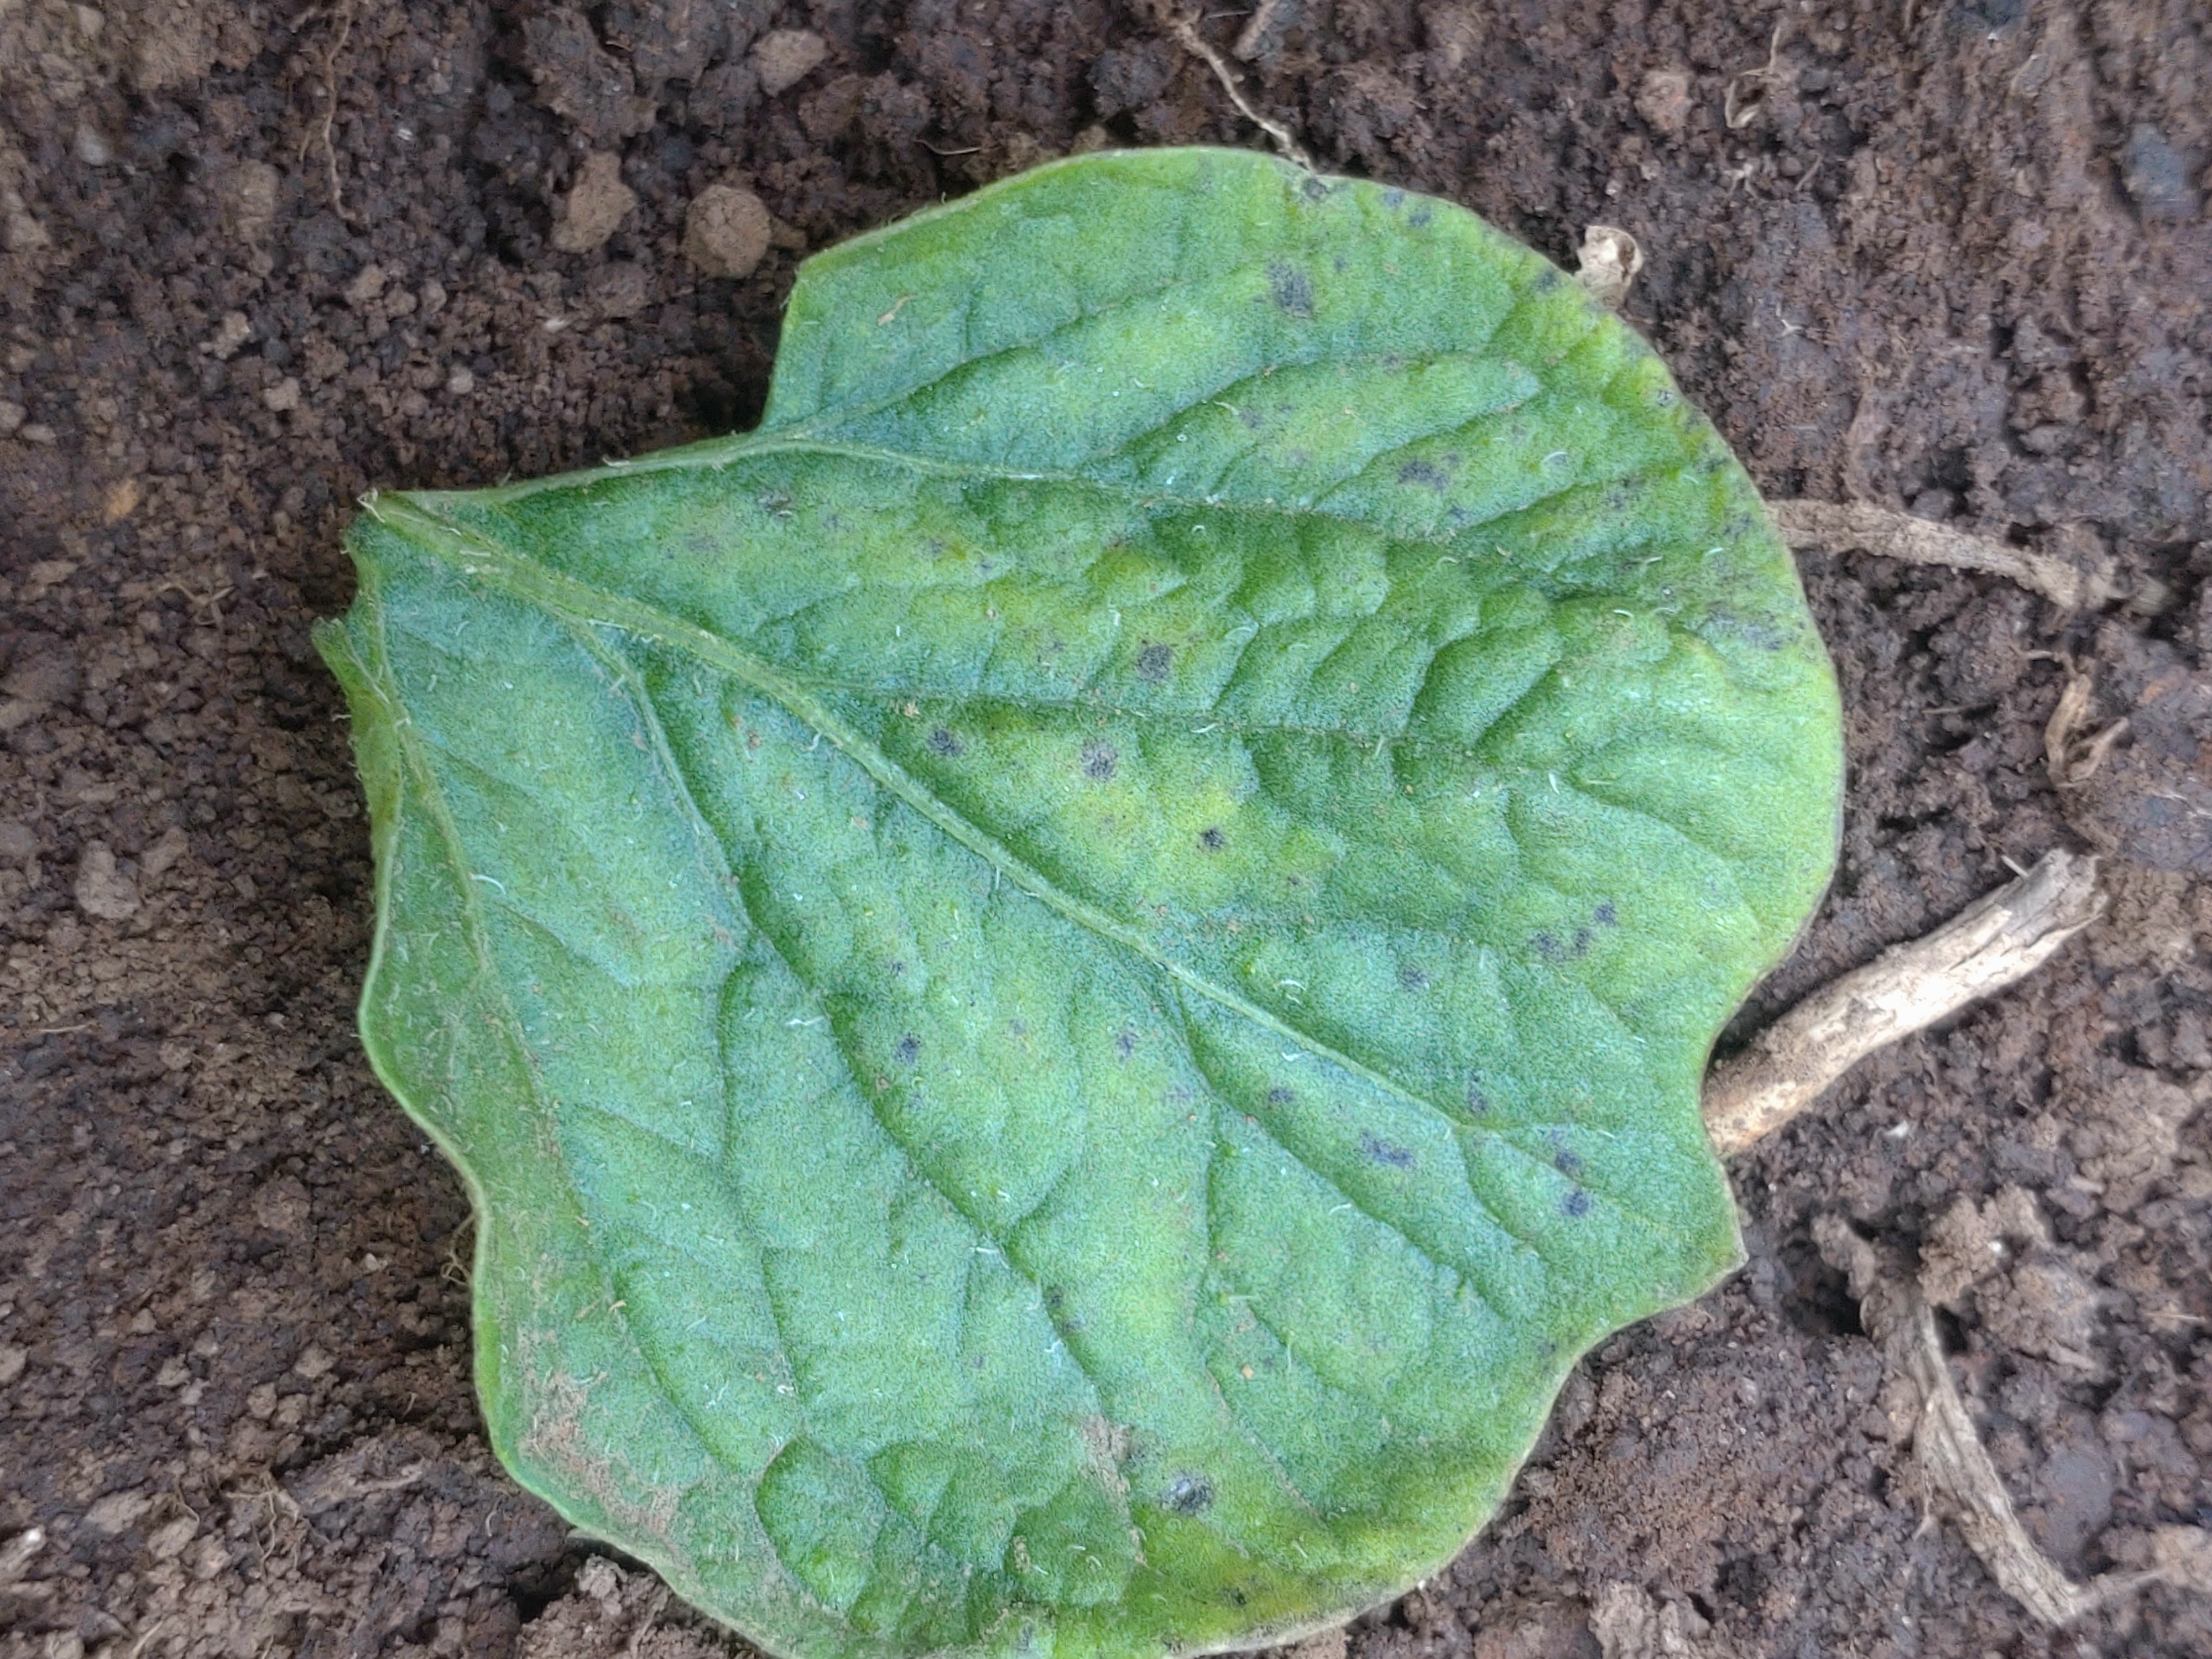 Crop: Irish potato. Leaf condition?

late blight
